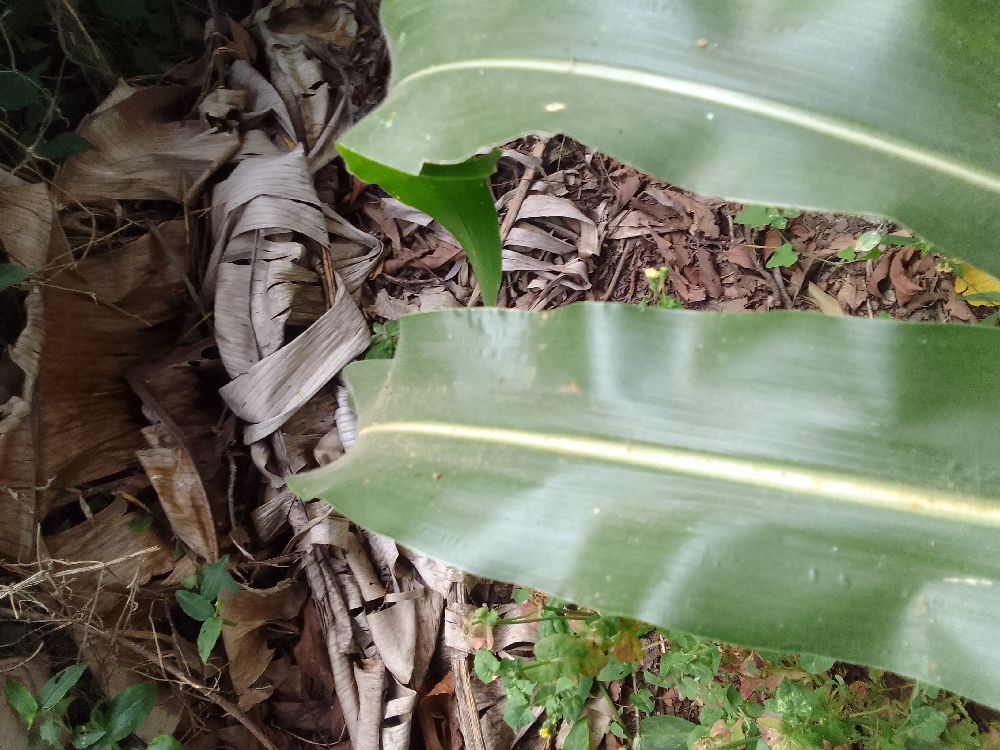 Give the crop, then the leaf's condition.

maize, healthy
